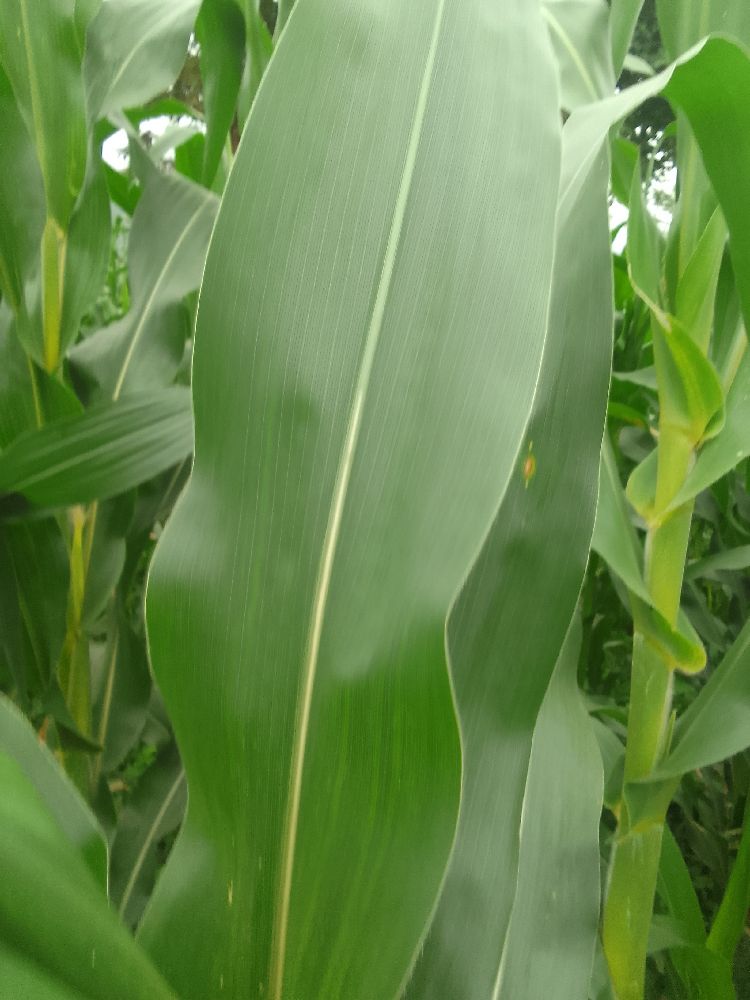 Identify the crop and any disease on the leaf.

maize, healthy
